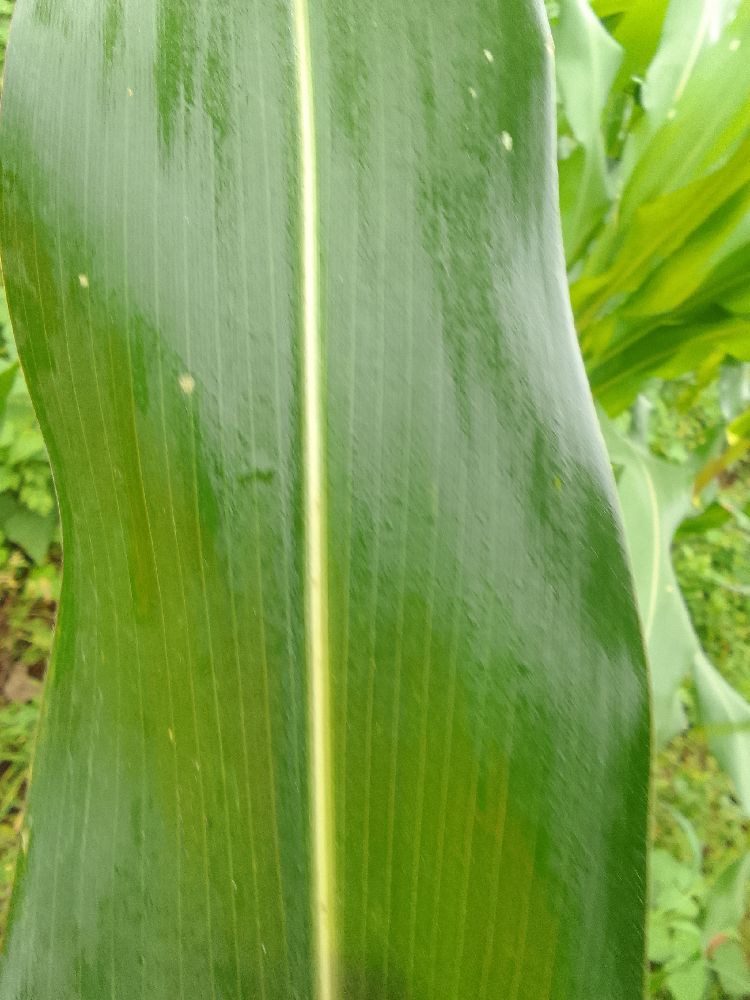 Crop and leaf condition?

maize, healthy
